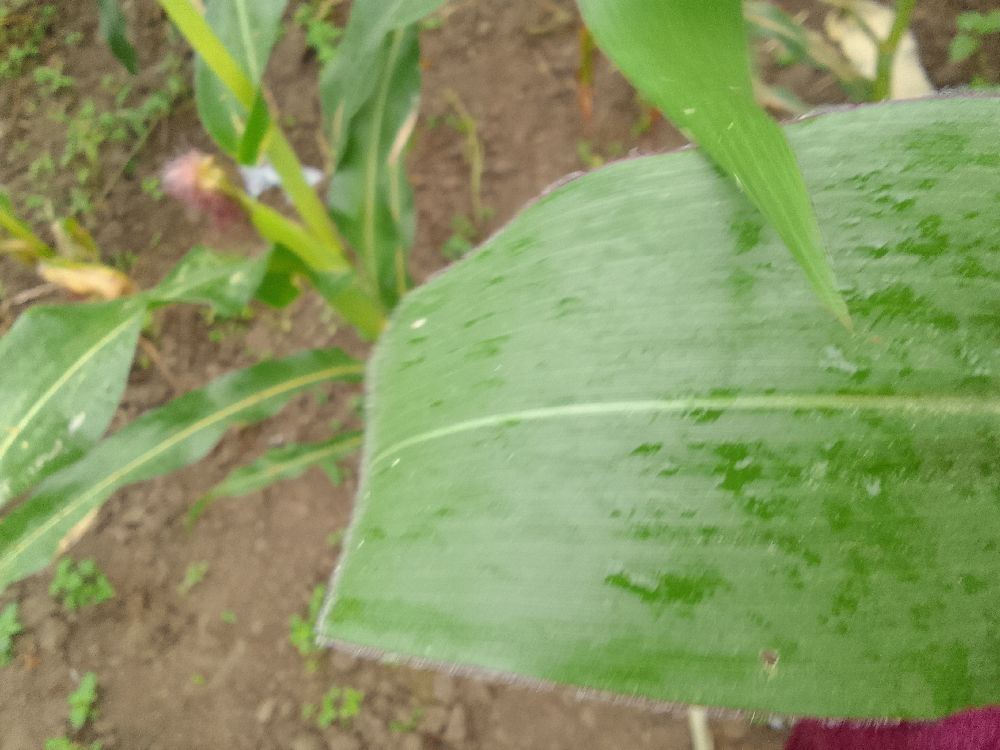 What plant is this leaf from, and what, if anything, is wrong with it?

maize, healthy
